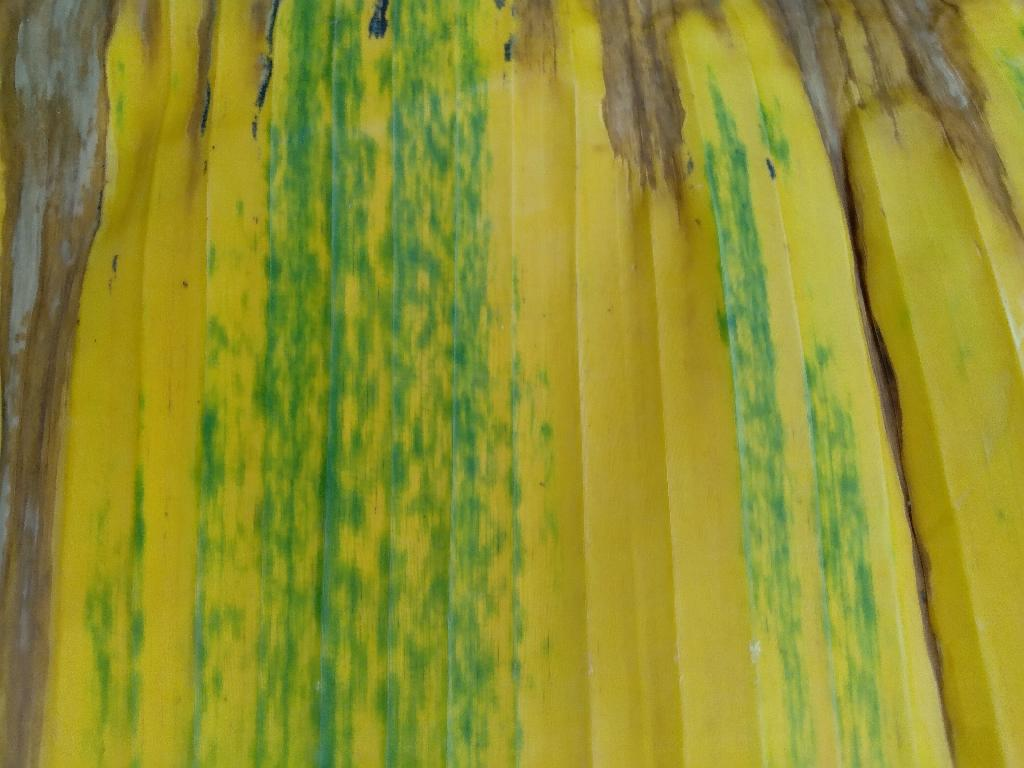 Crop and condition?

banana, fusarium wilt race 1
